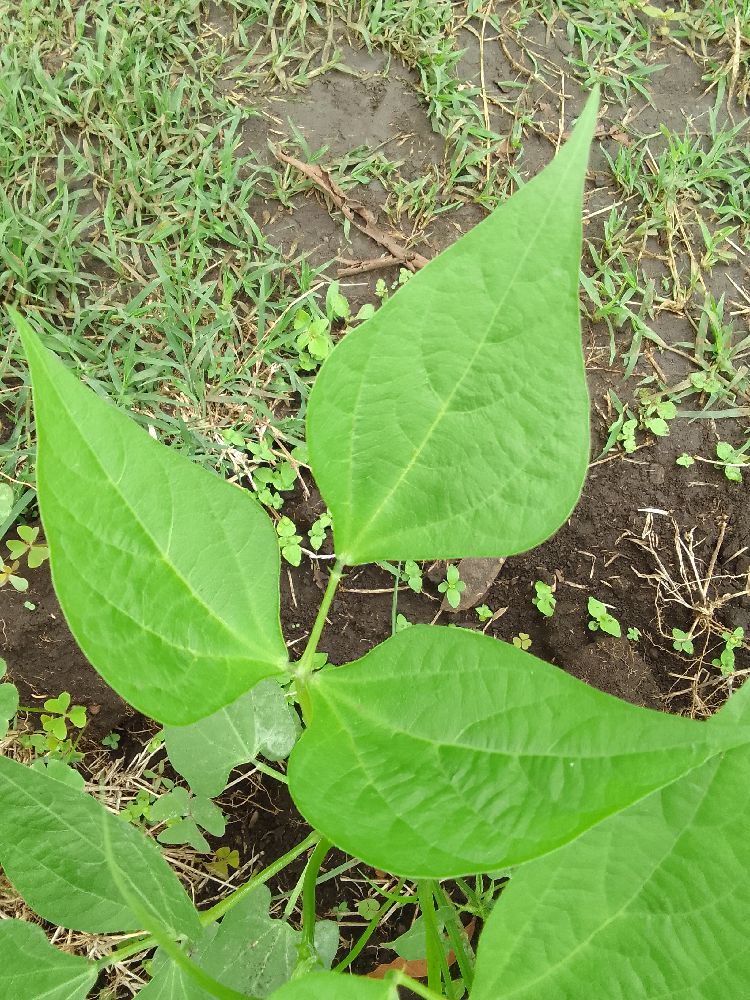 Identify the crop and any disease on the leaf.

common bean, healthy
